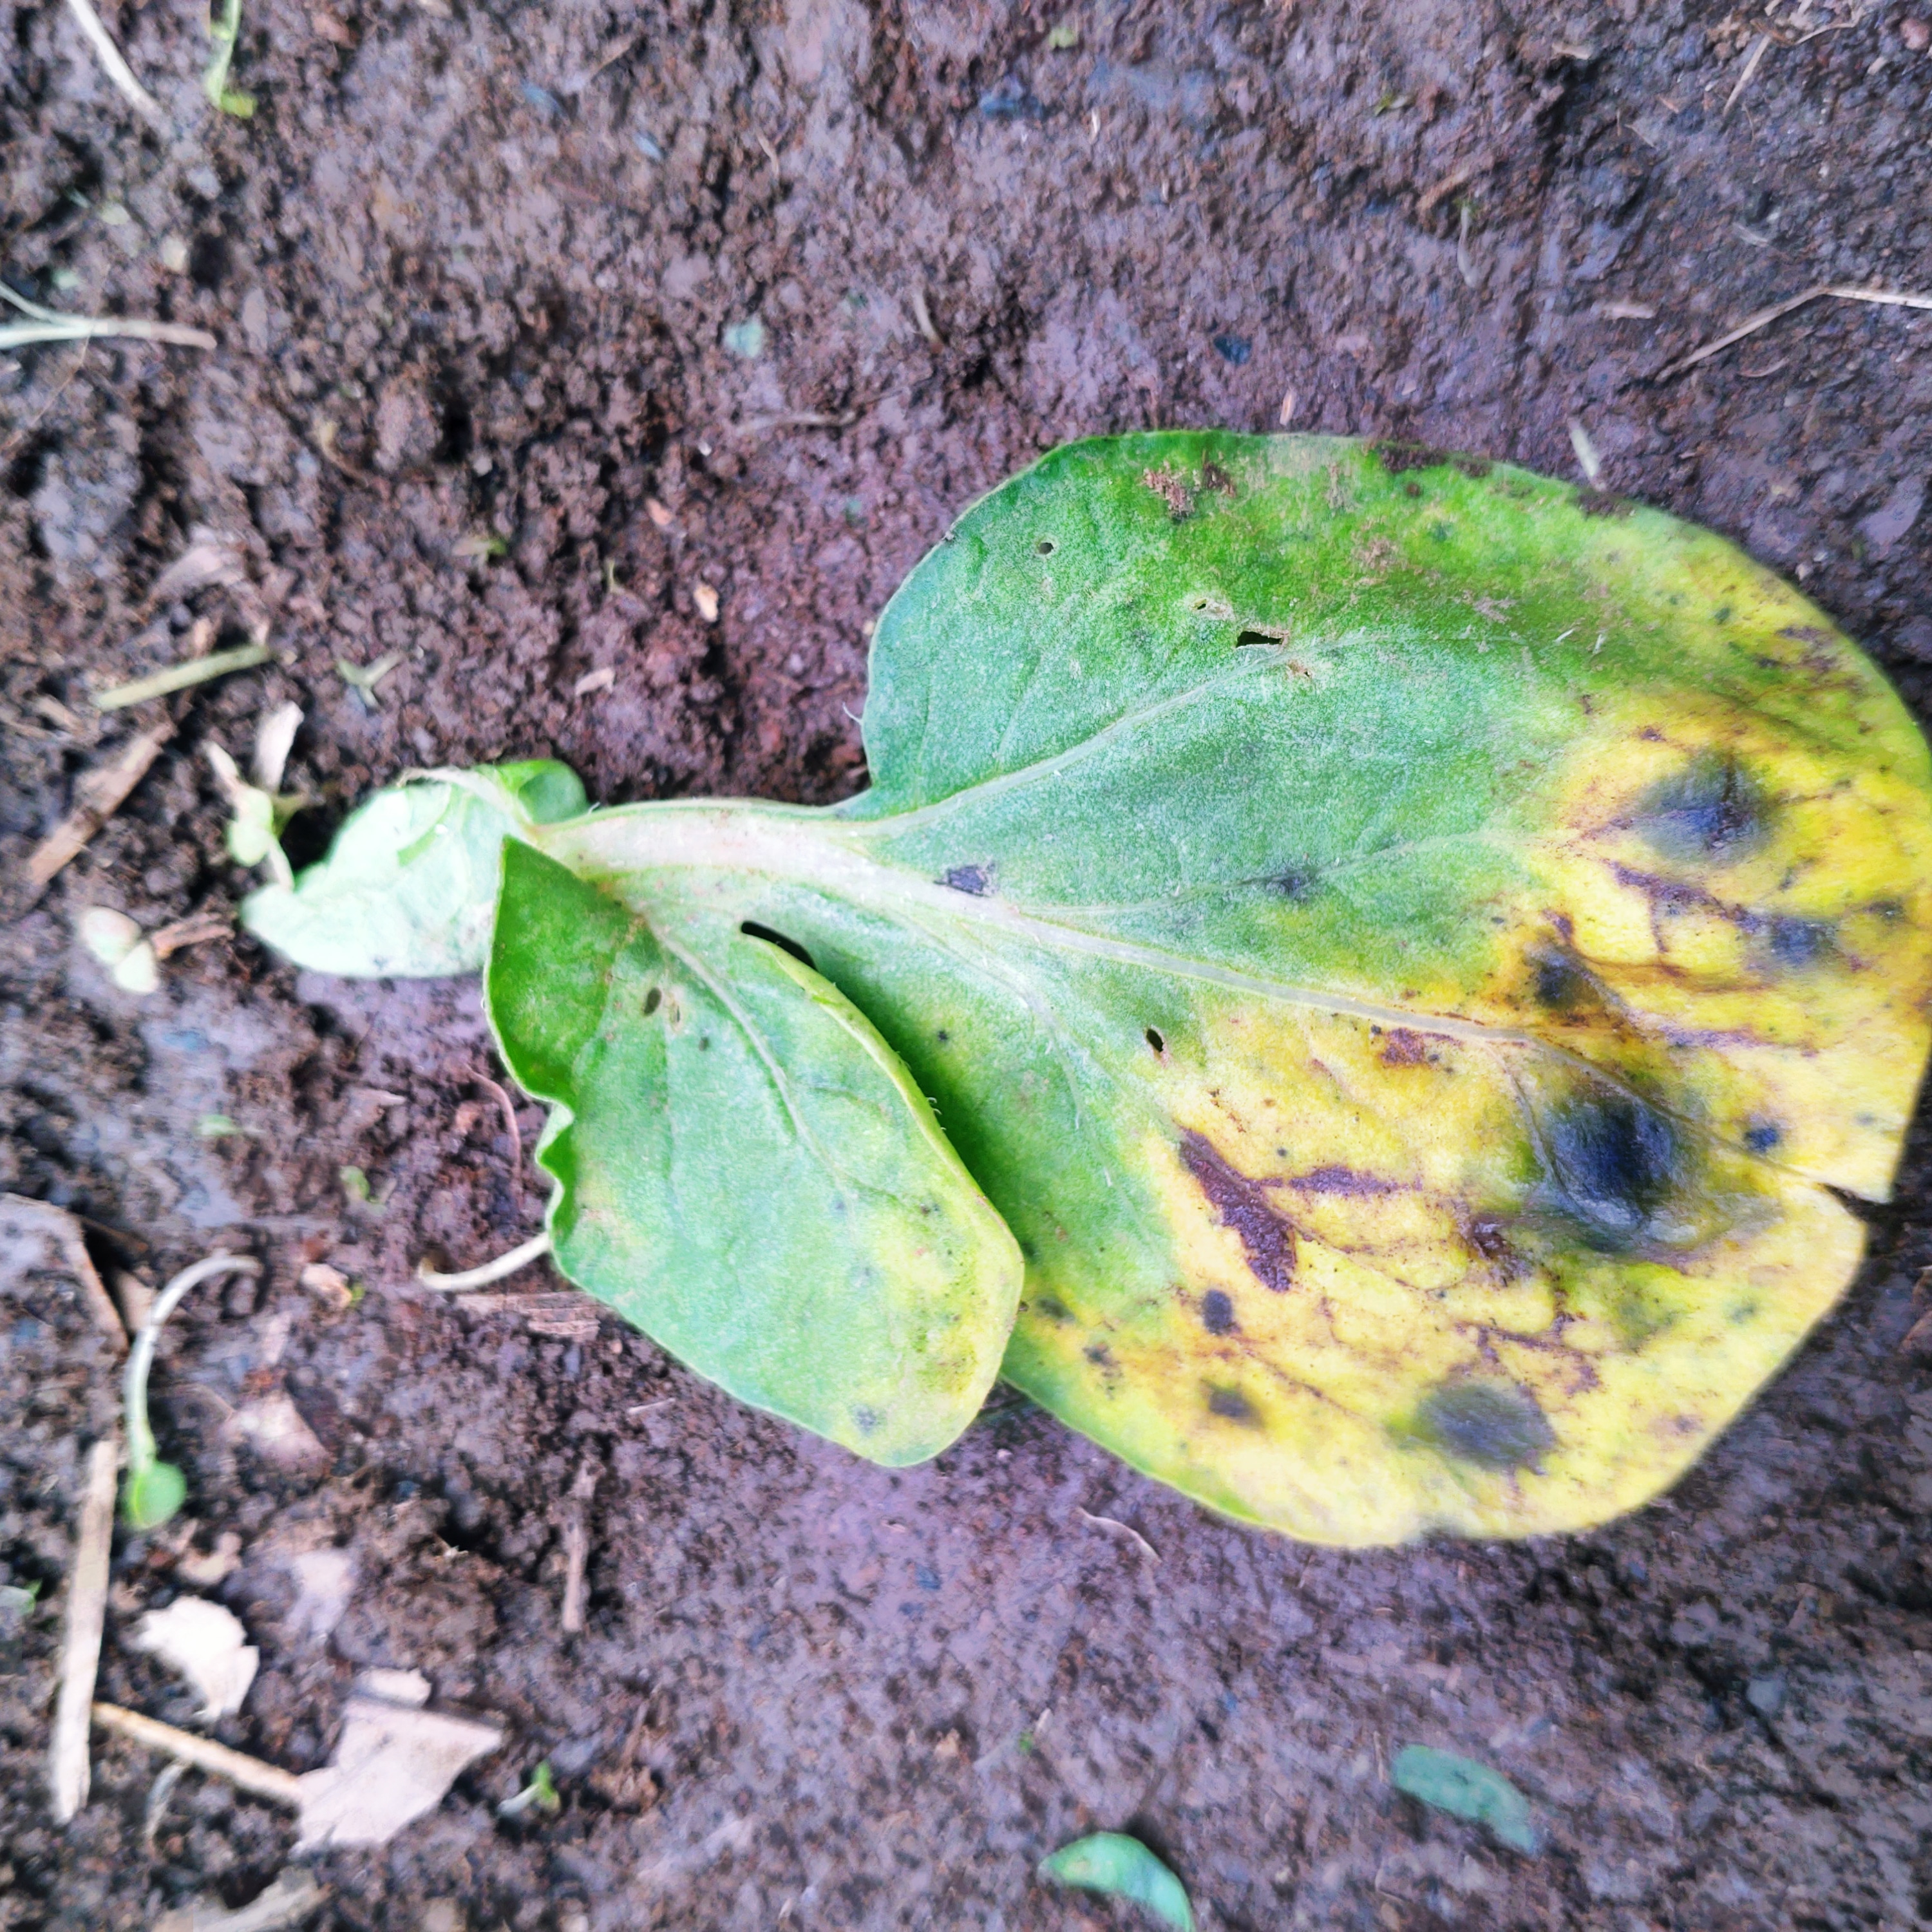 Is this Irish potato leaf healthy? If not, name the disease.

late blight
